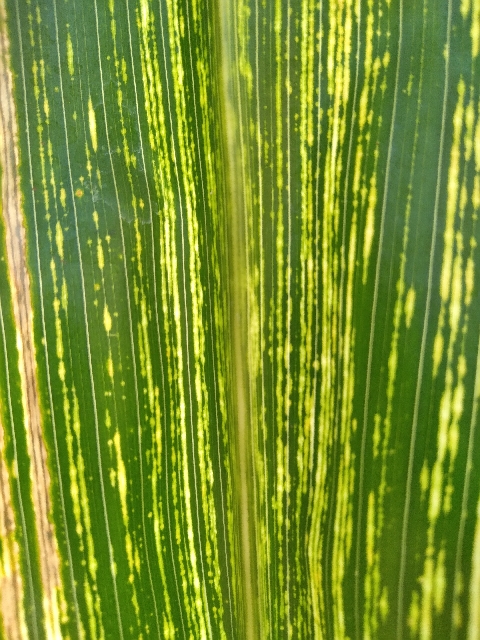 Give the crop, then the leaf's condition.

maize, maize streak virus
